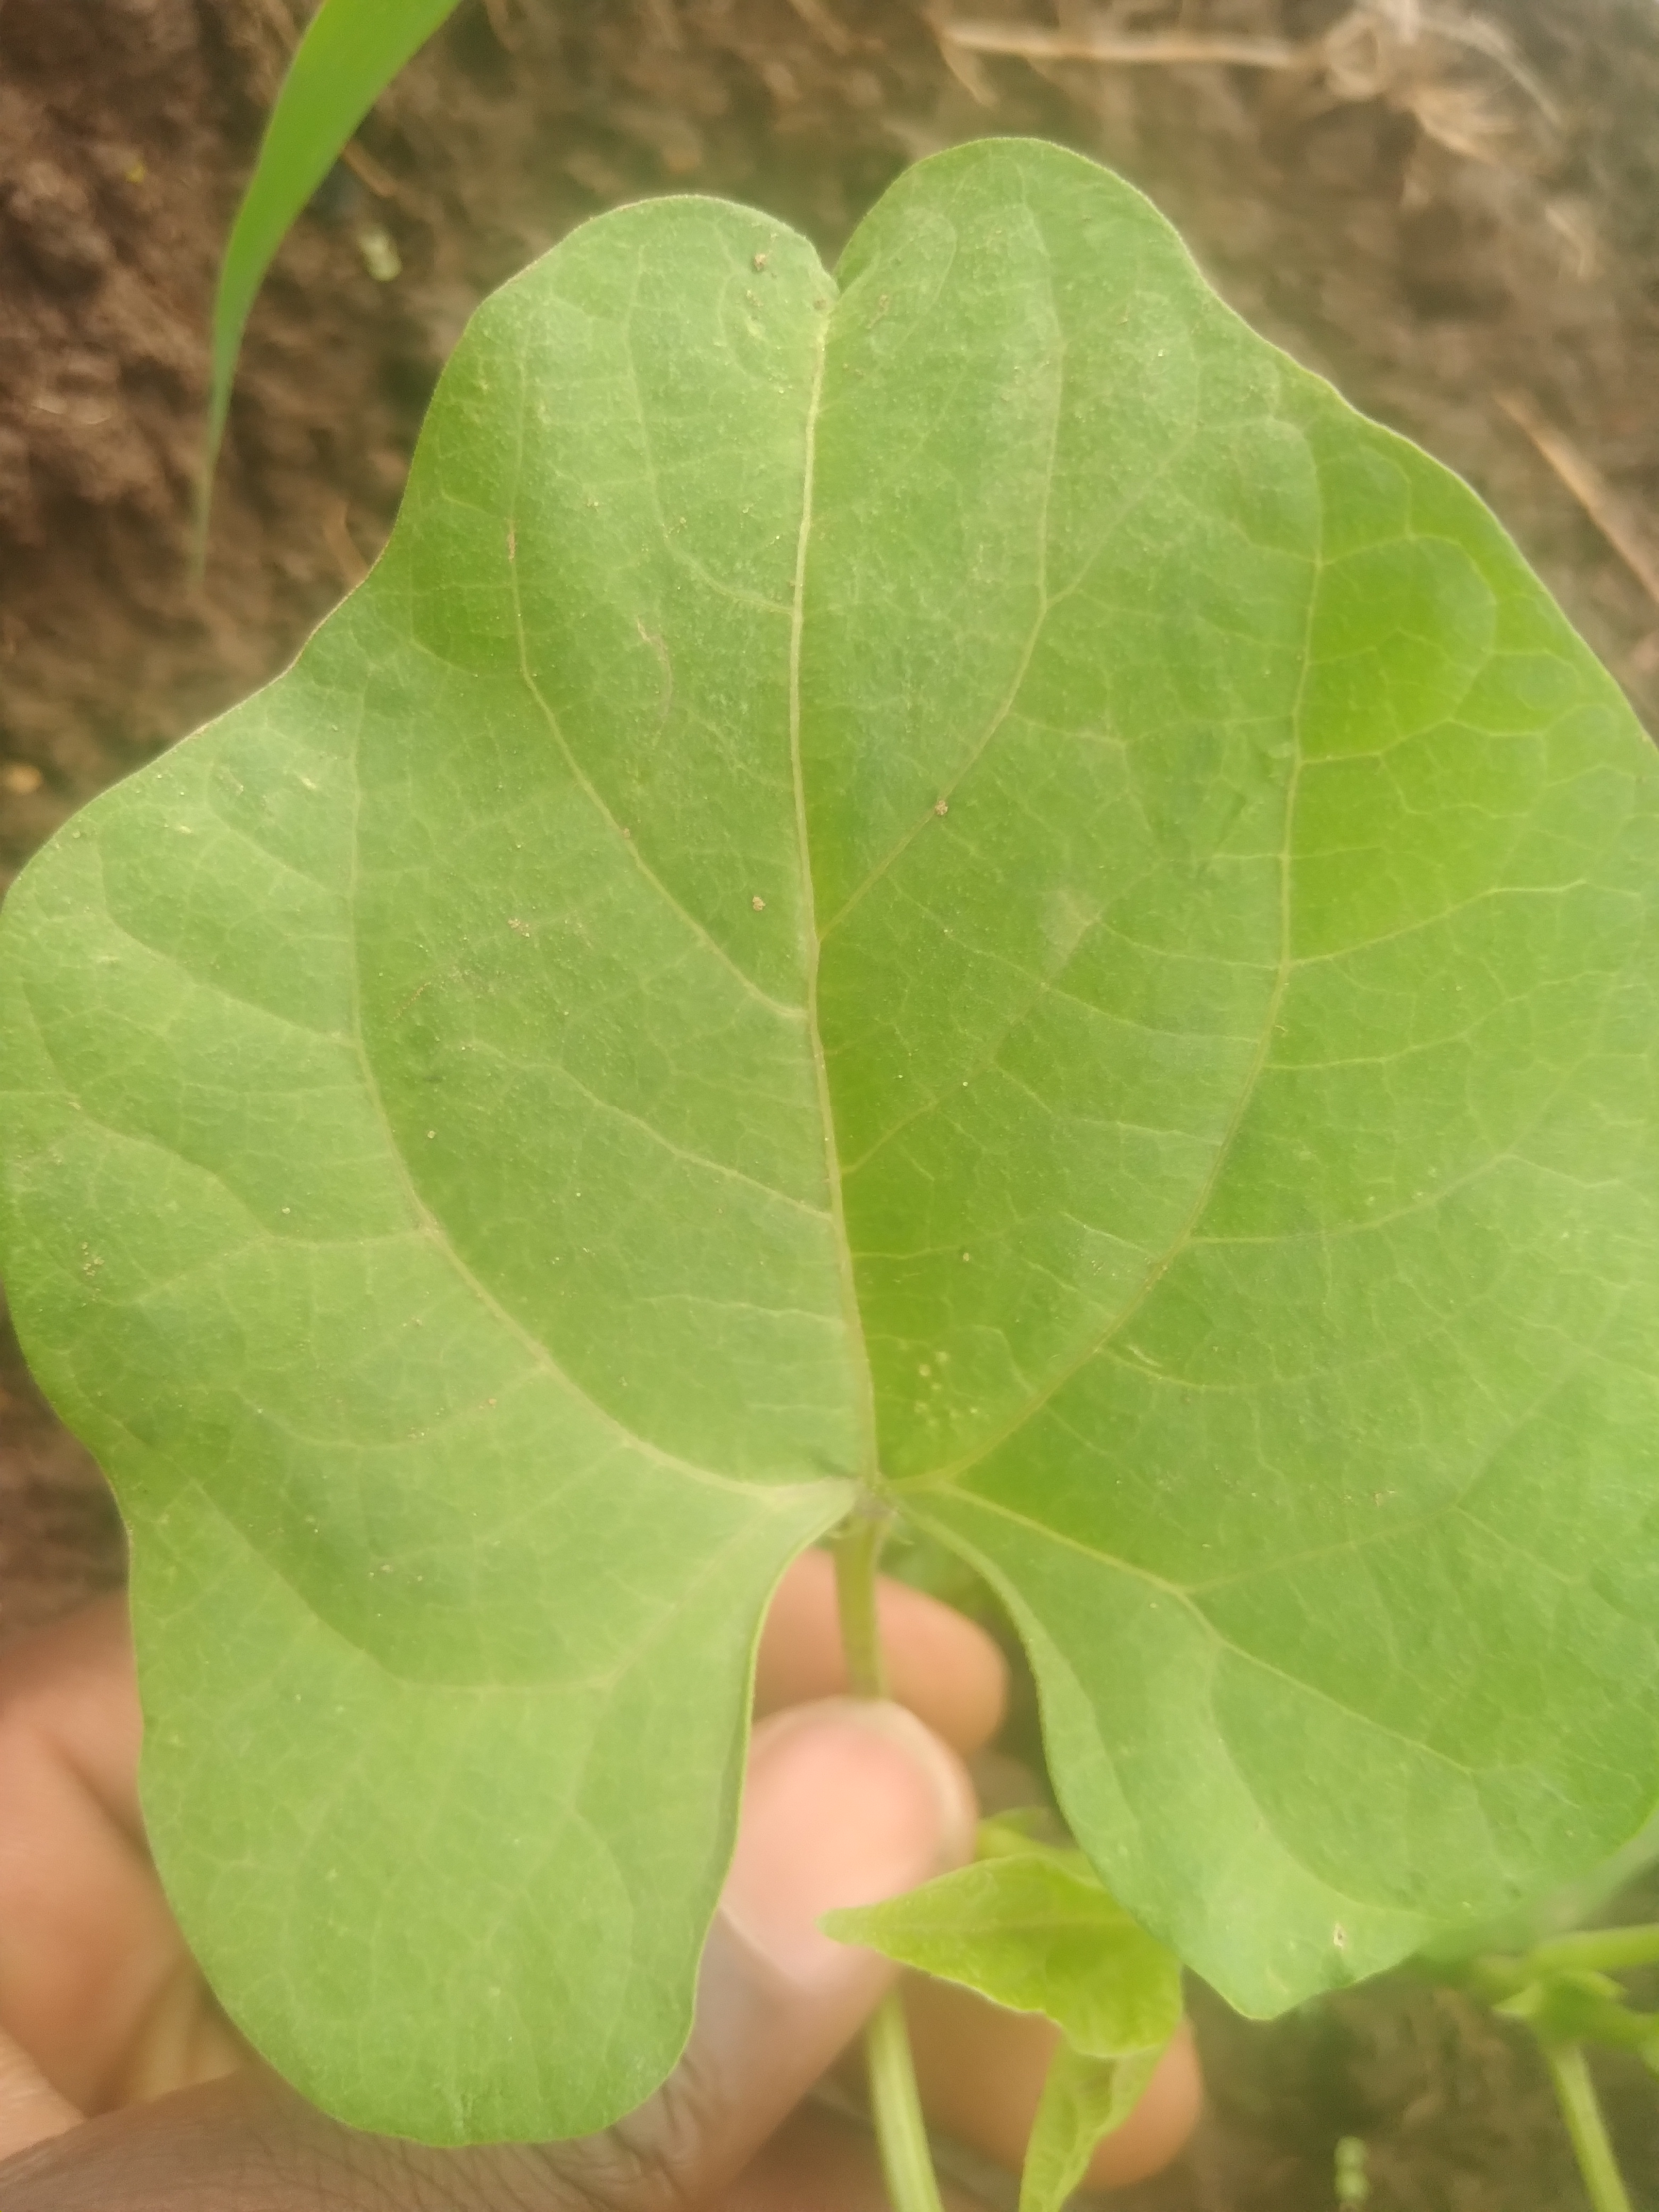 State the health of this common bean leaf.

healthy
